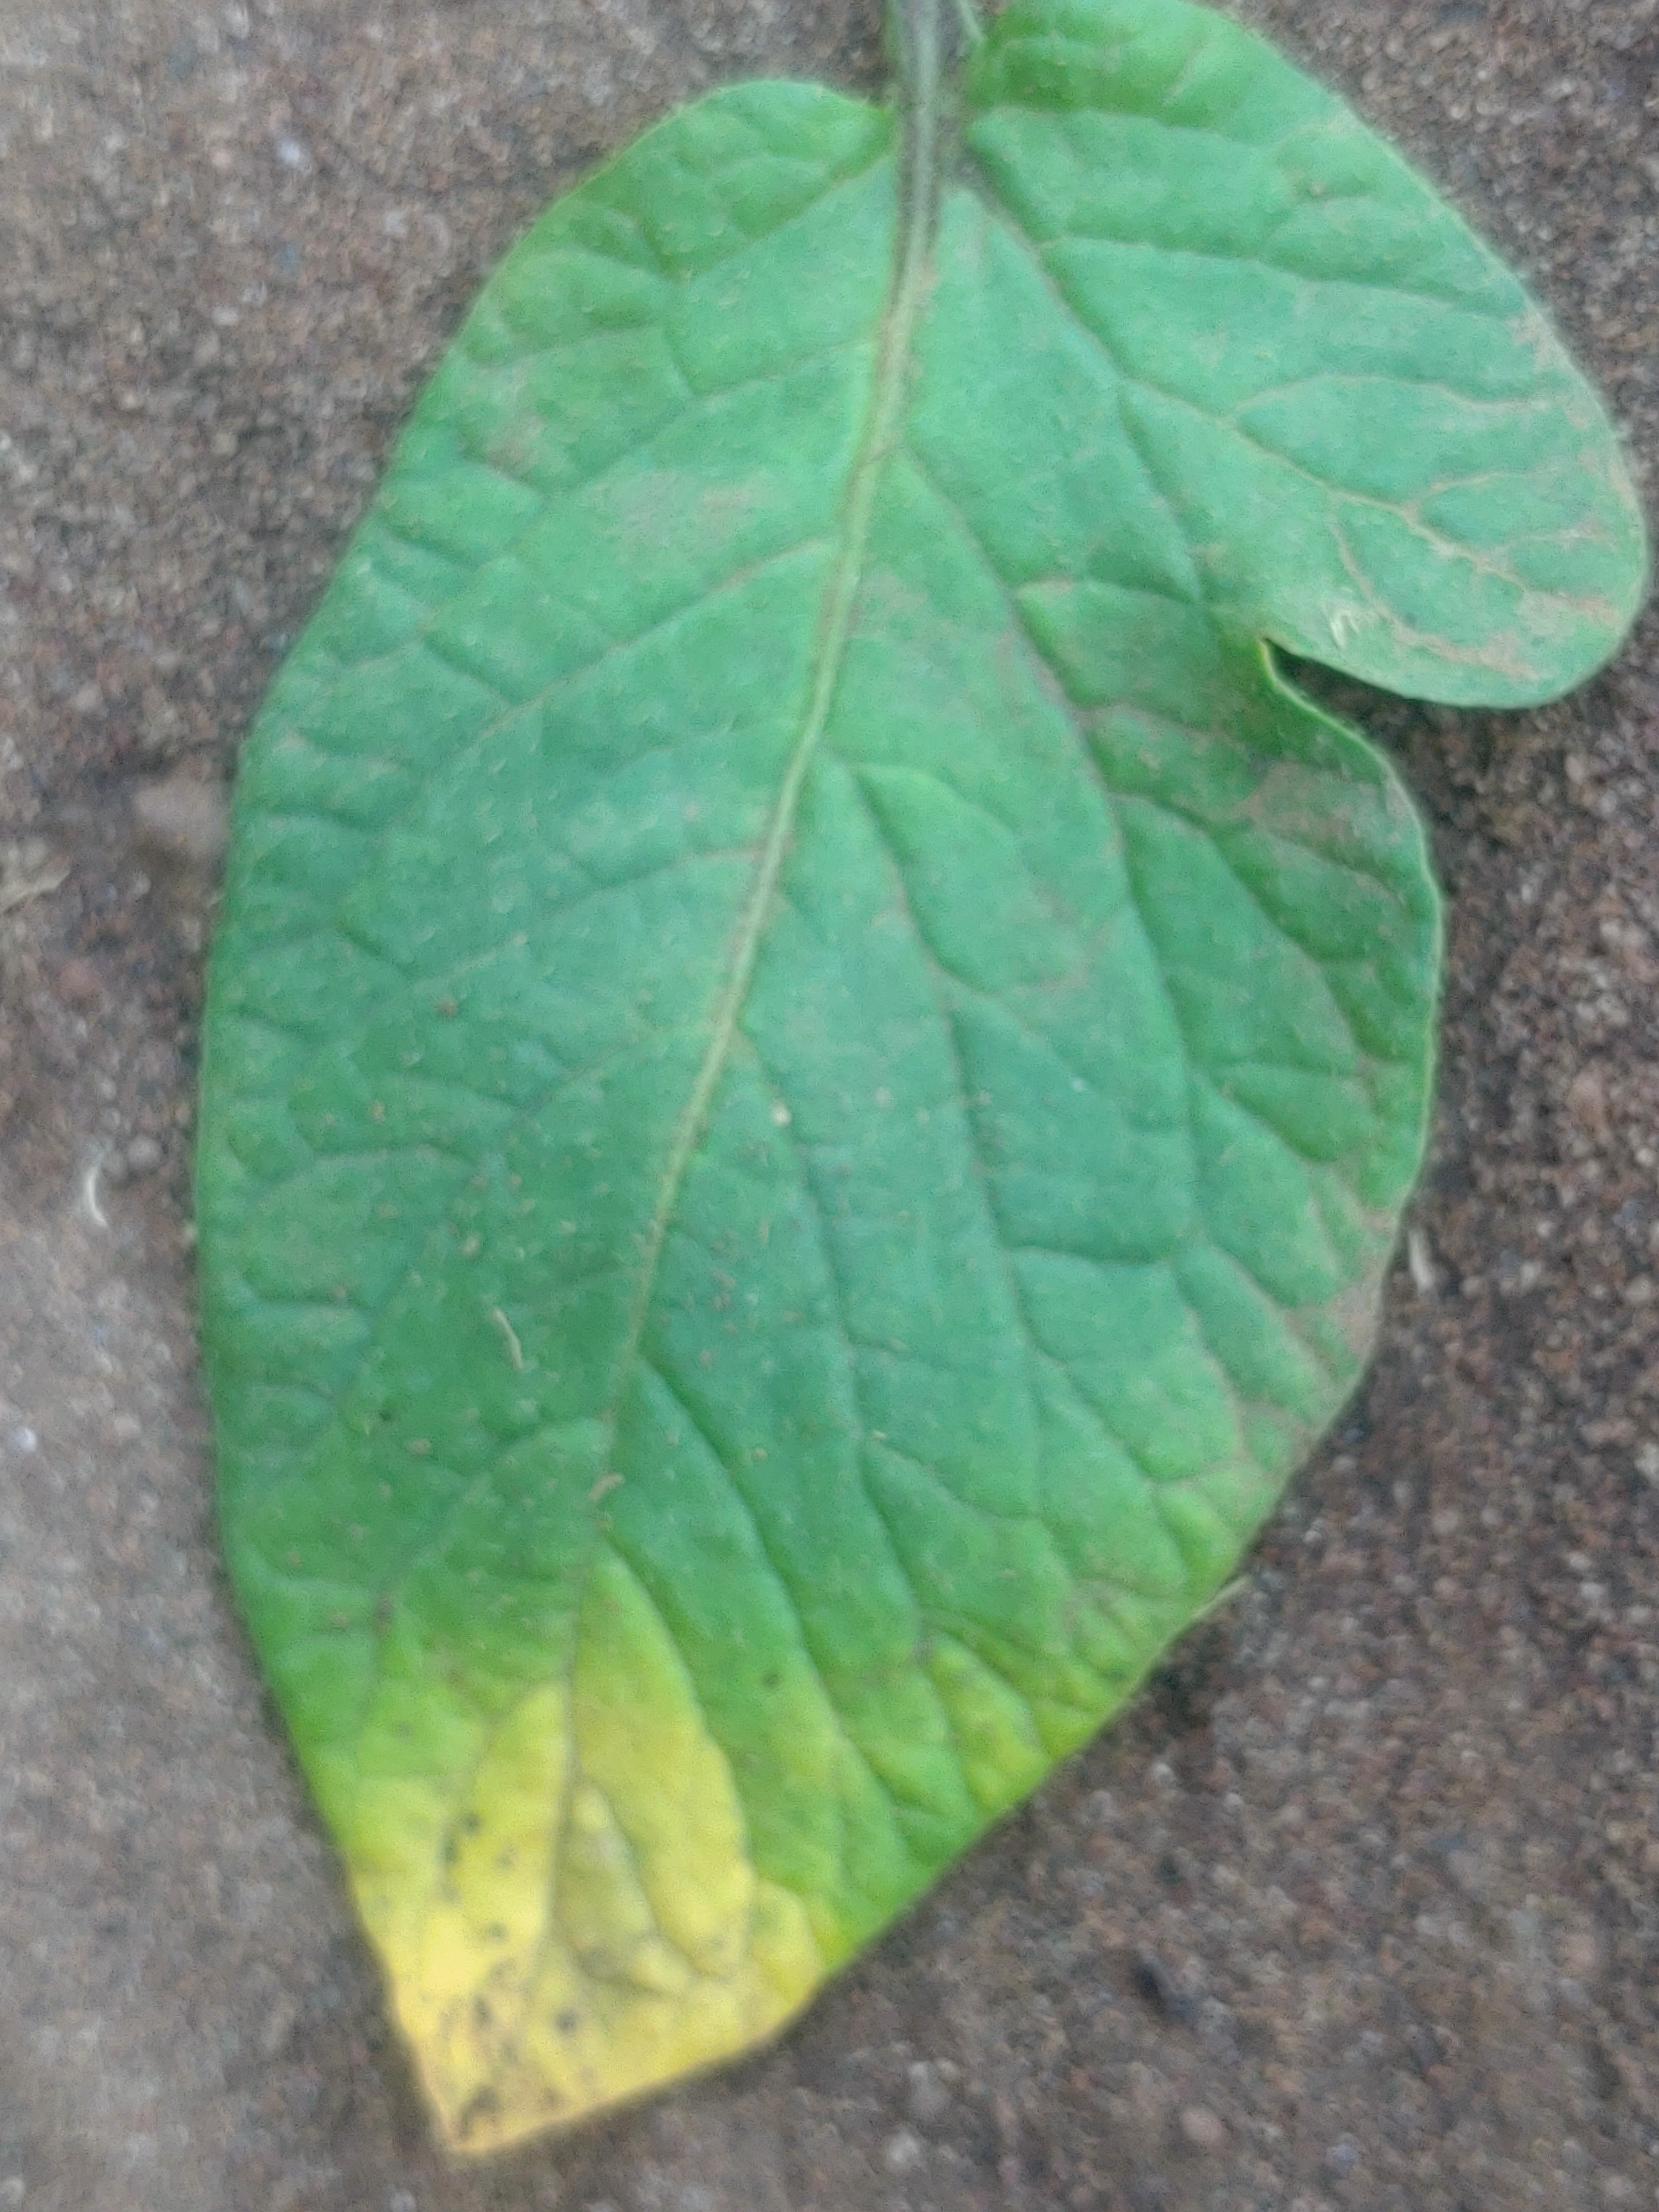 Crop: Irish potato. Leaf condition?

late blight
